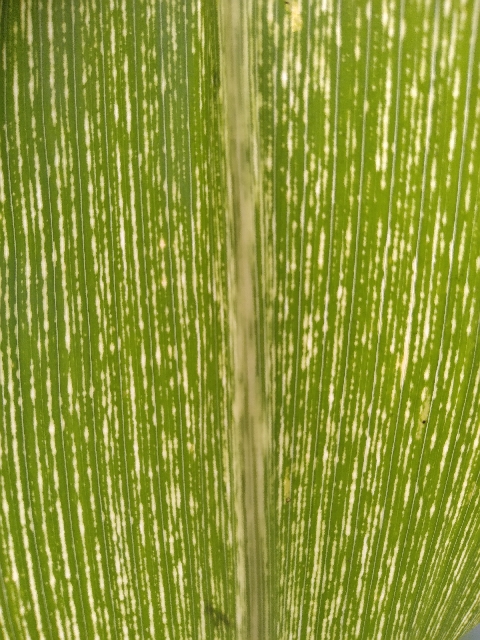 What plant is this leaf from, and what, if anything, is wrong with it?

maize, maize streak virus
